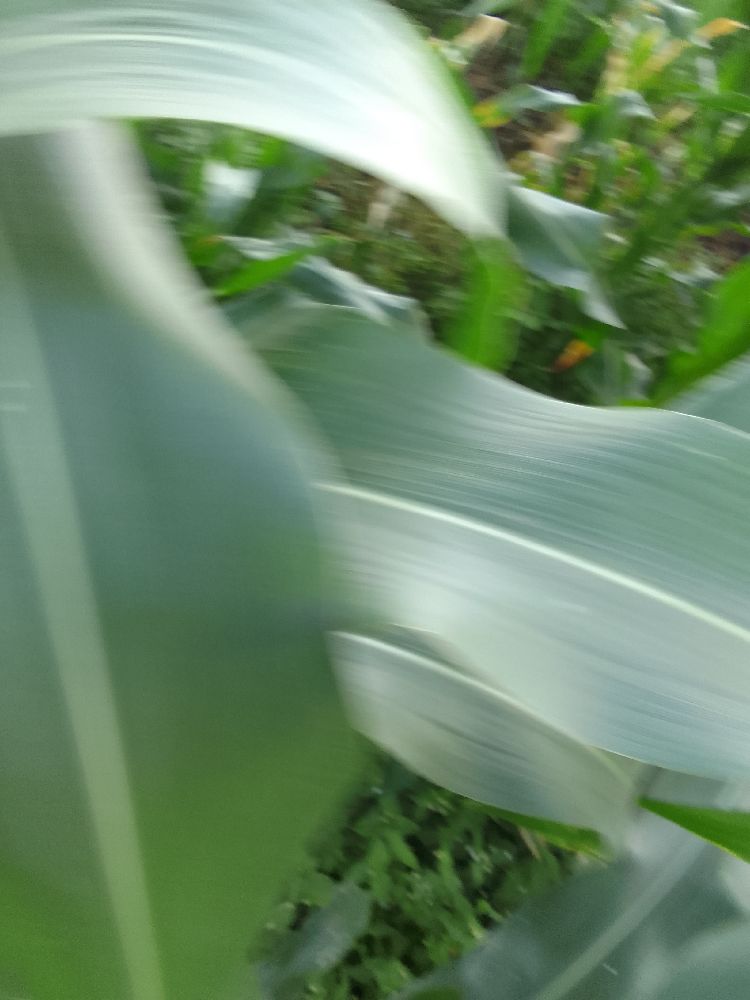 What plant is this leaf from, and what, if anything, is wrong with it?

maize, healthy
